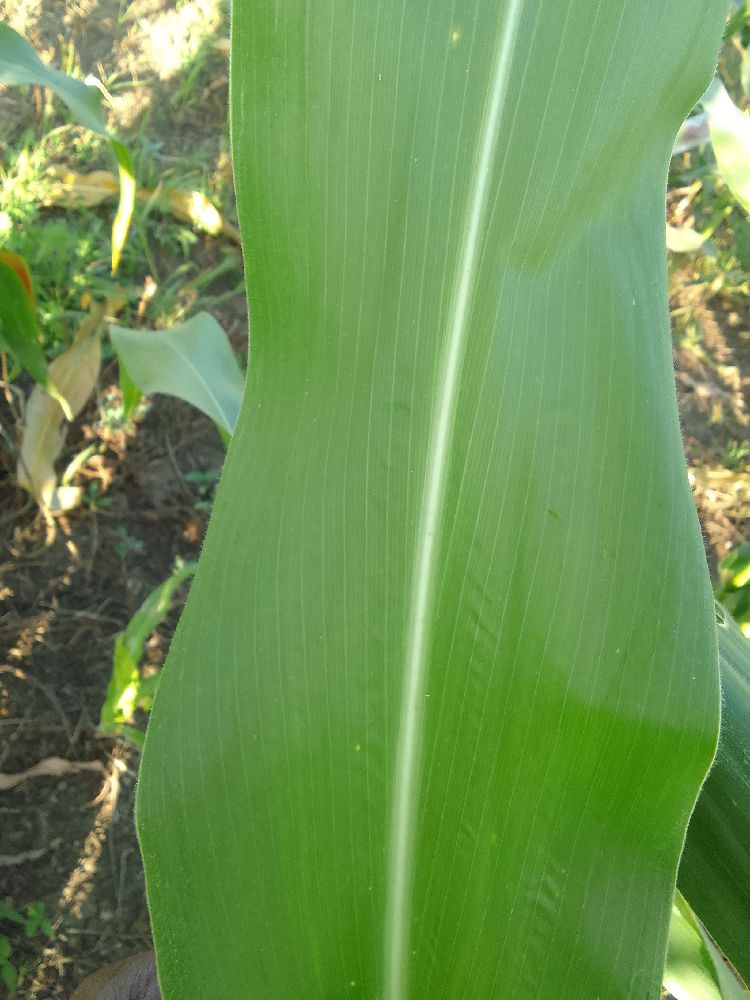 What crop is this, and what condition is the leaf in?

maize, healthy
